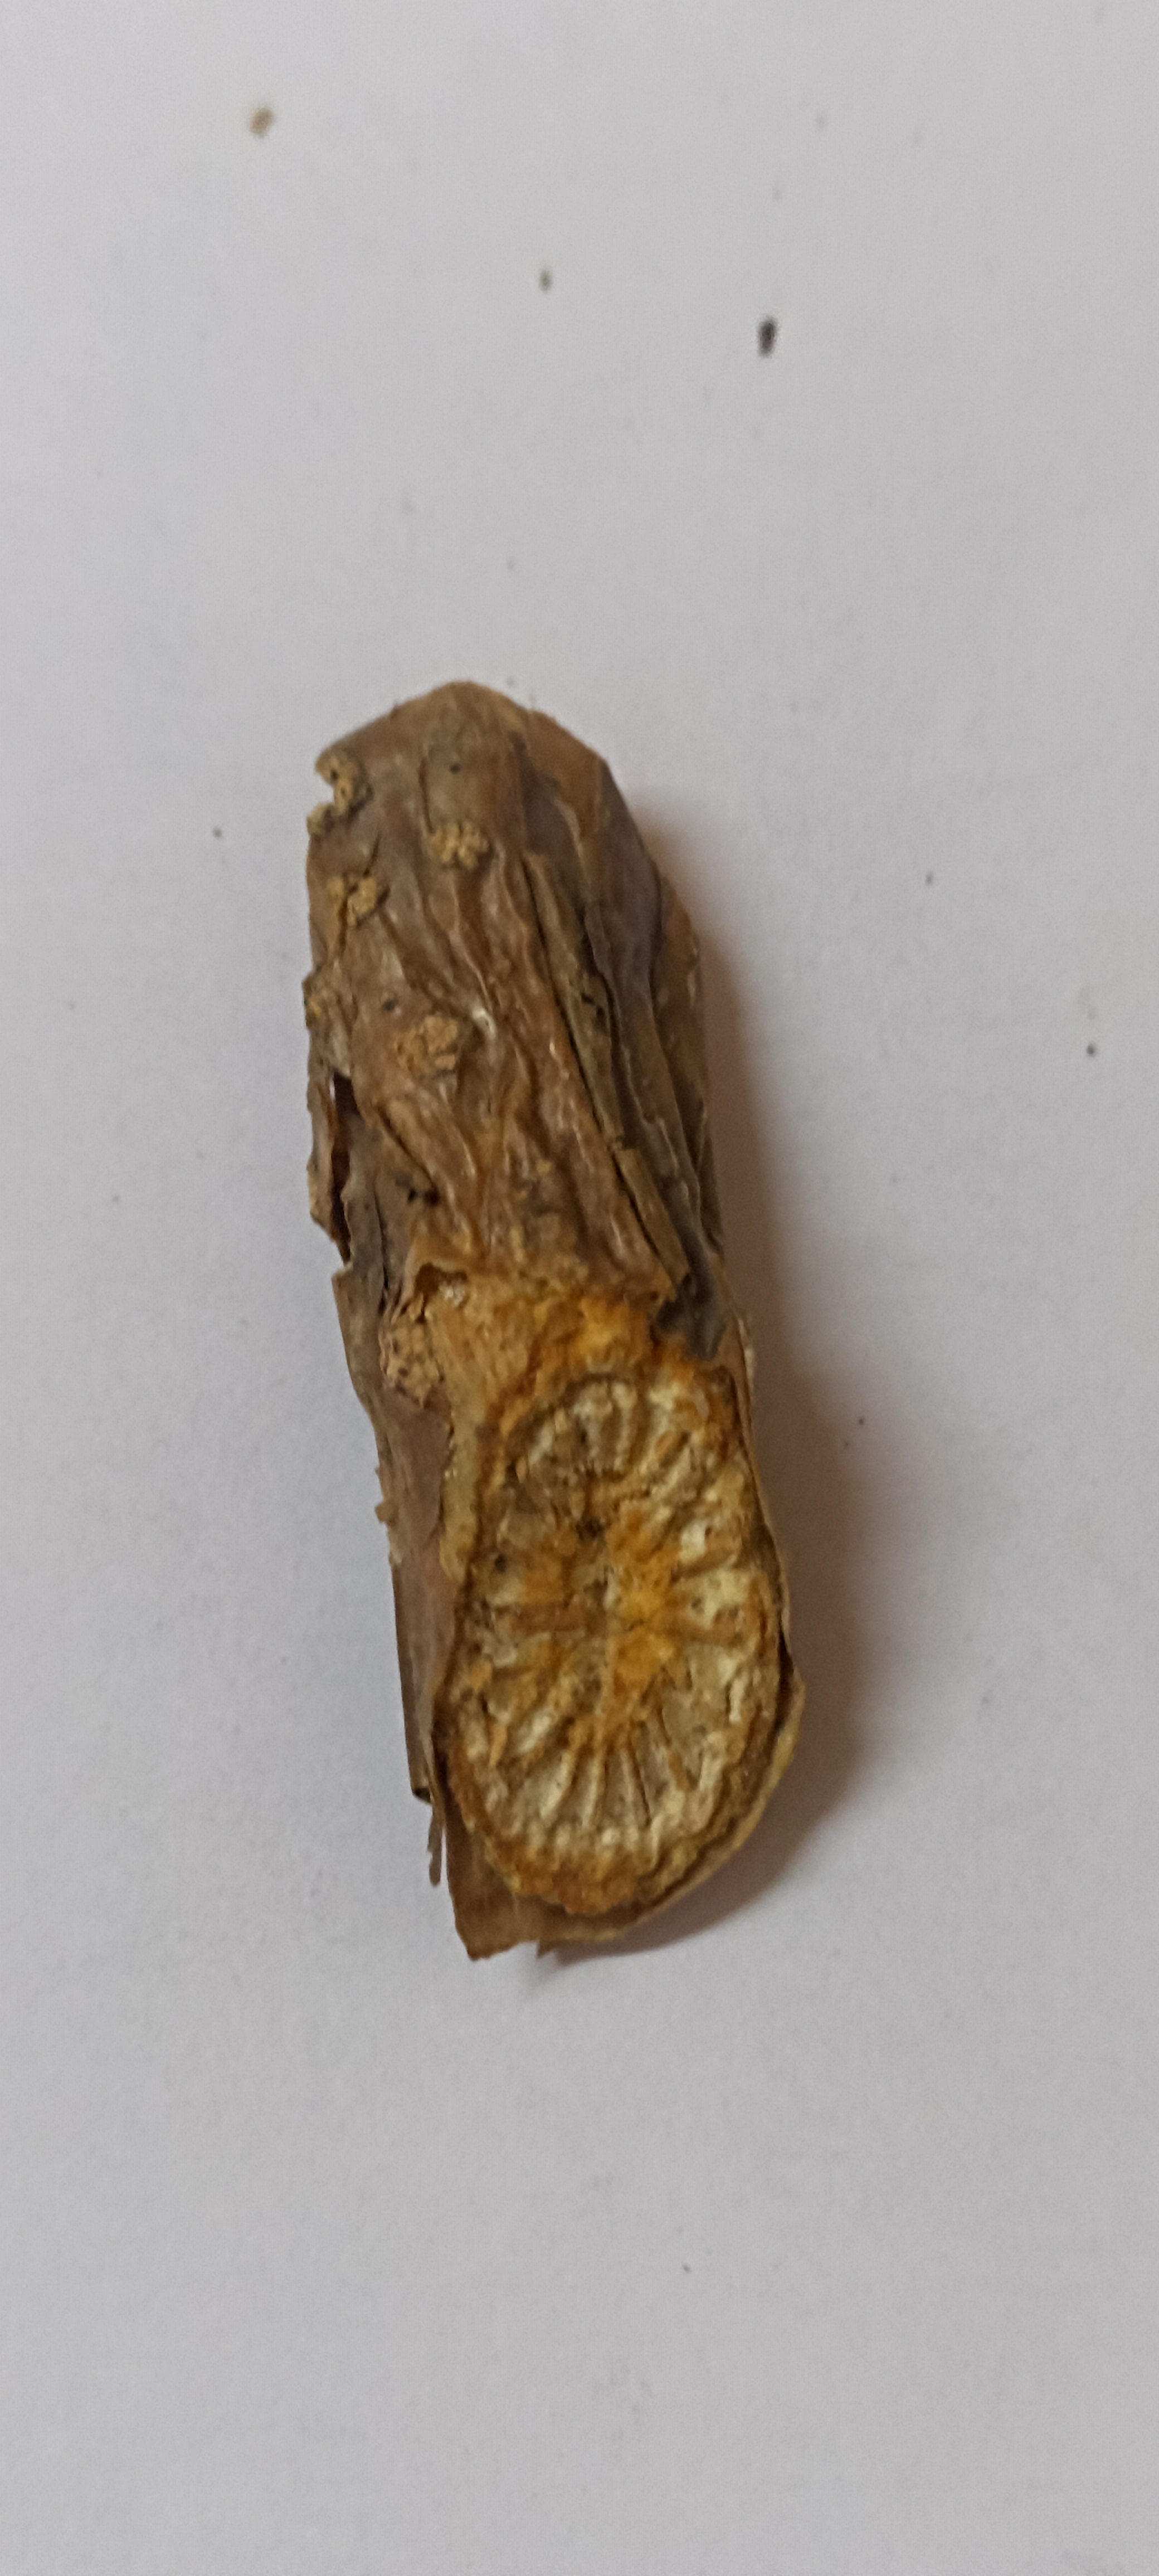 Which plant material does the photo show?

gulvel
